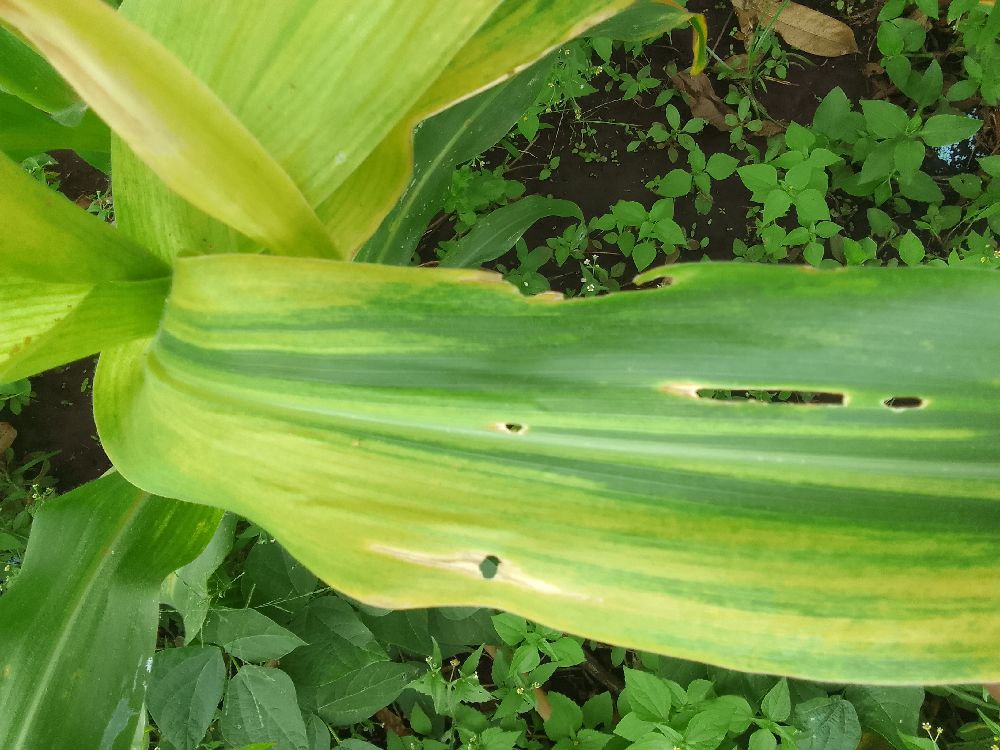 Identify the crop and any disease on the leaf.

maize, maize lethal necrosis
